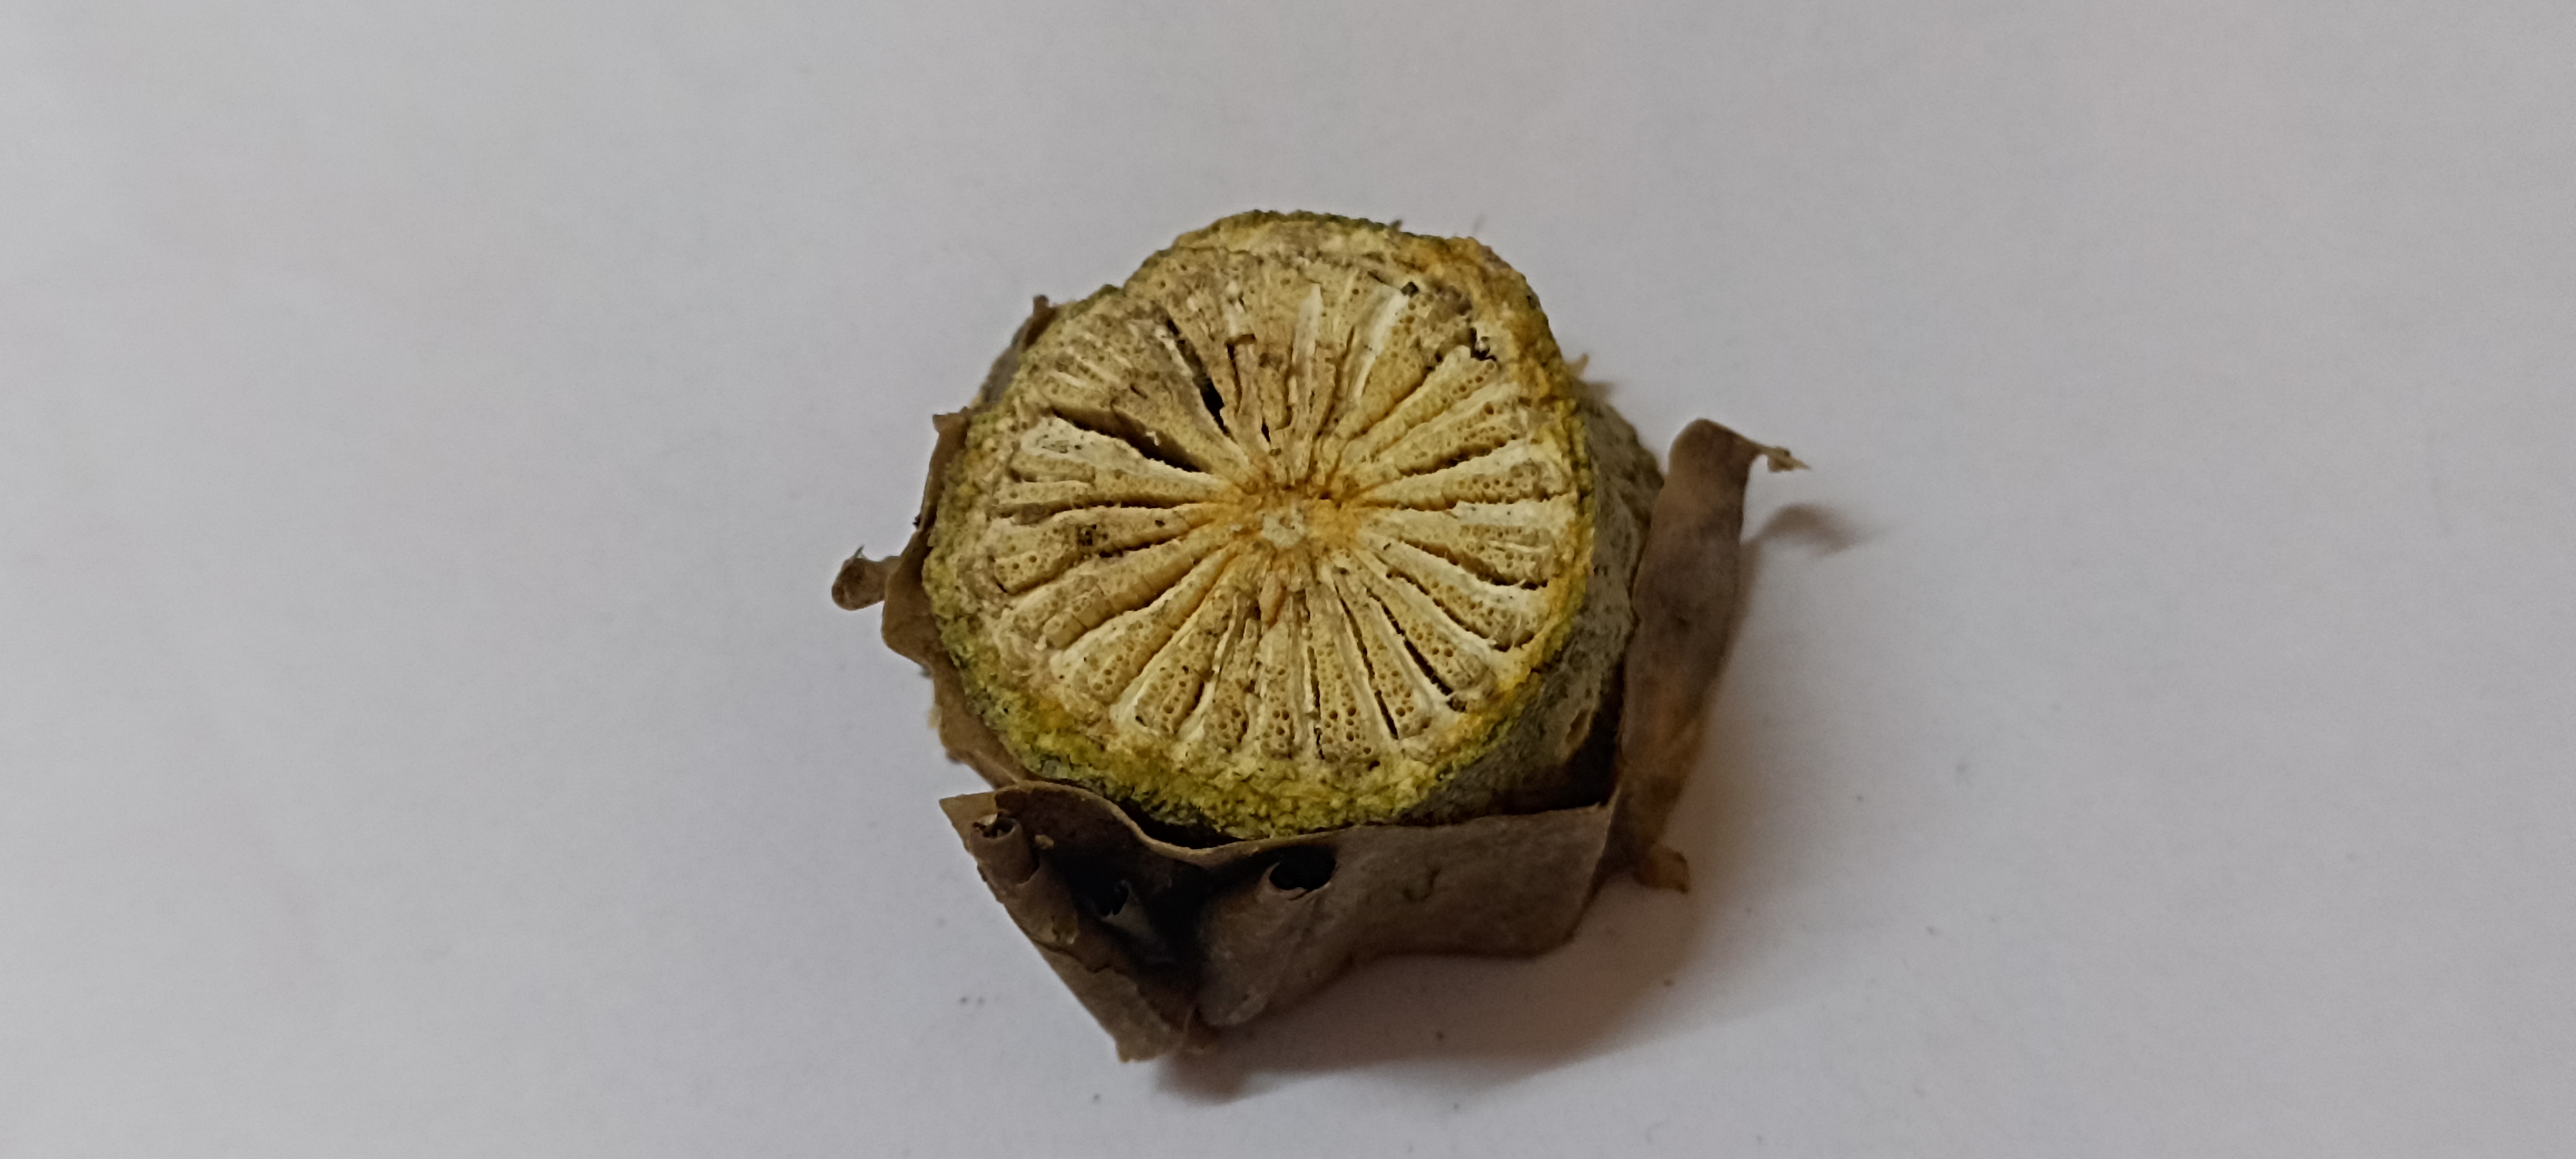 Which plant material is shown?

gulvel
